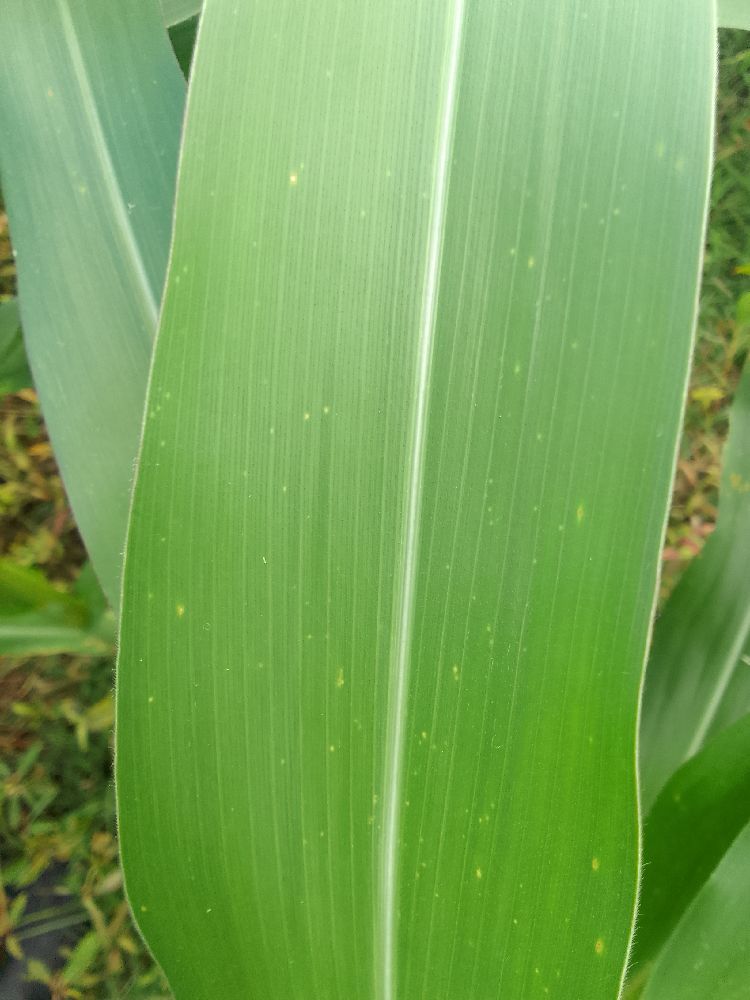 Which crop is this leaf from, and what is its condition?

maize, healthy
